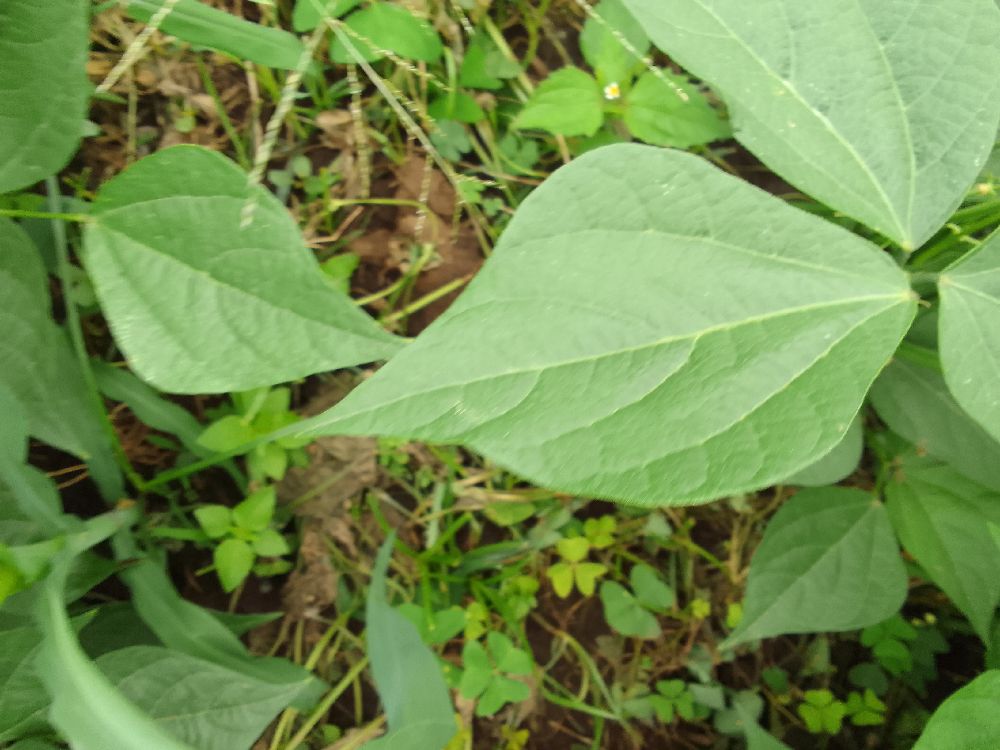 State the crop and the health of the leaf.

common bean, healthy
